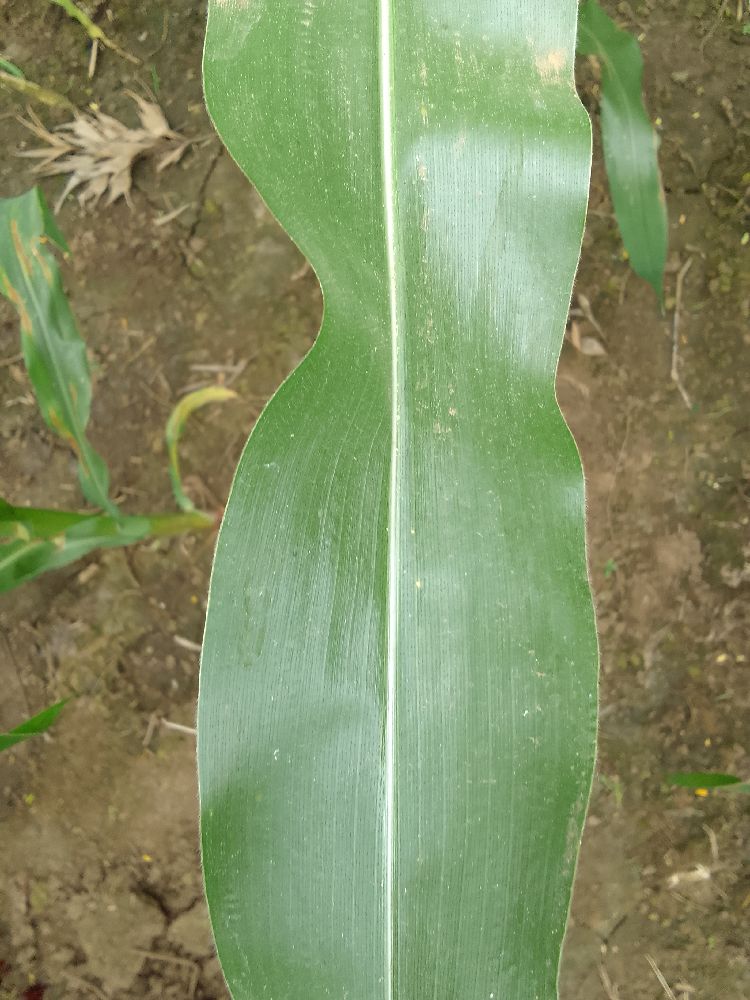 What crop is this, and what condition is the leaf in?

maize, healthy
